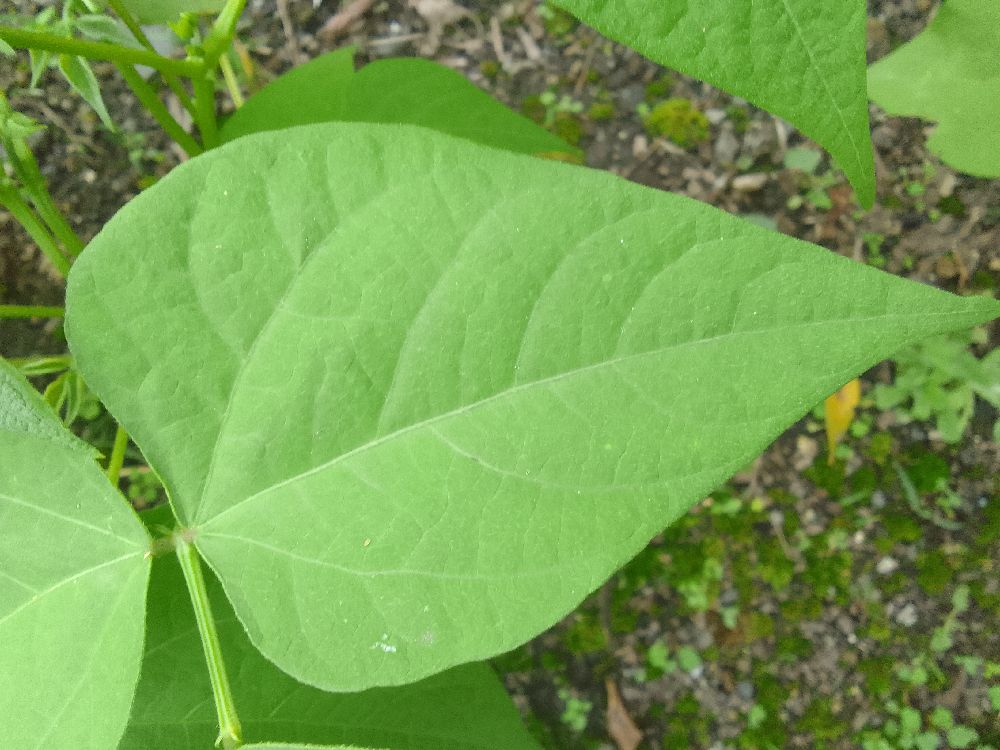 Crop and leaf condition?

common bean, healthy
